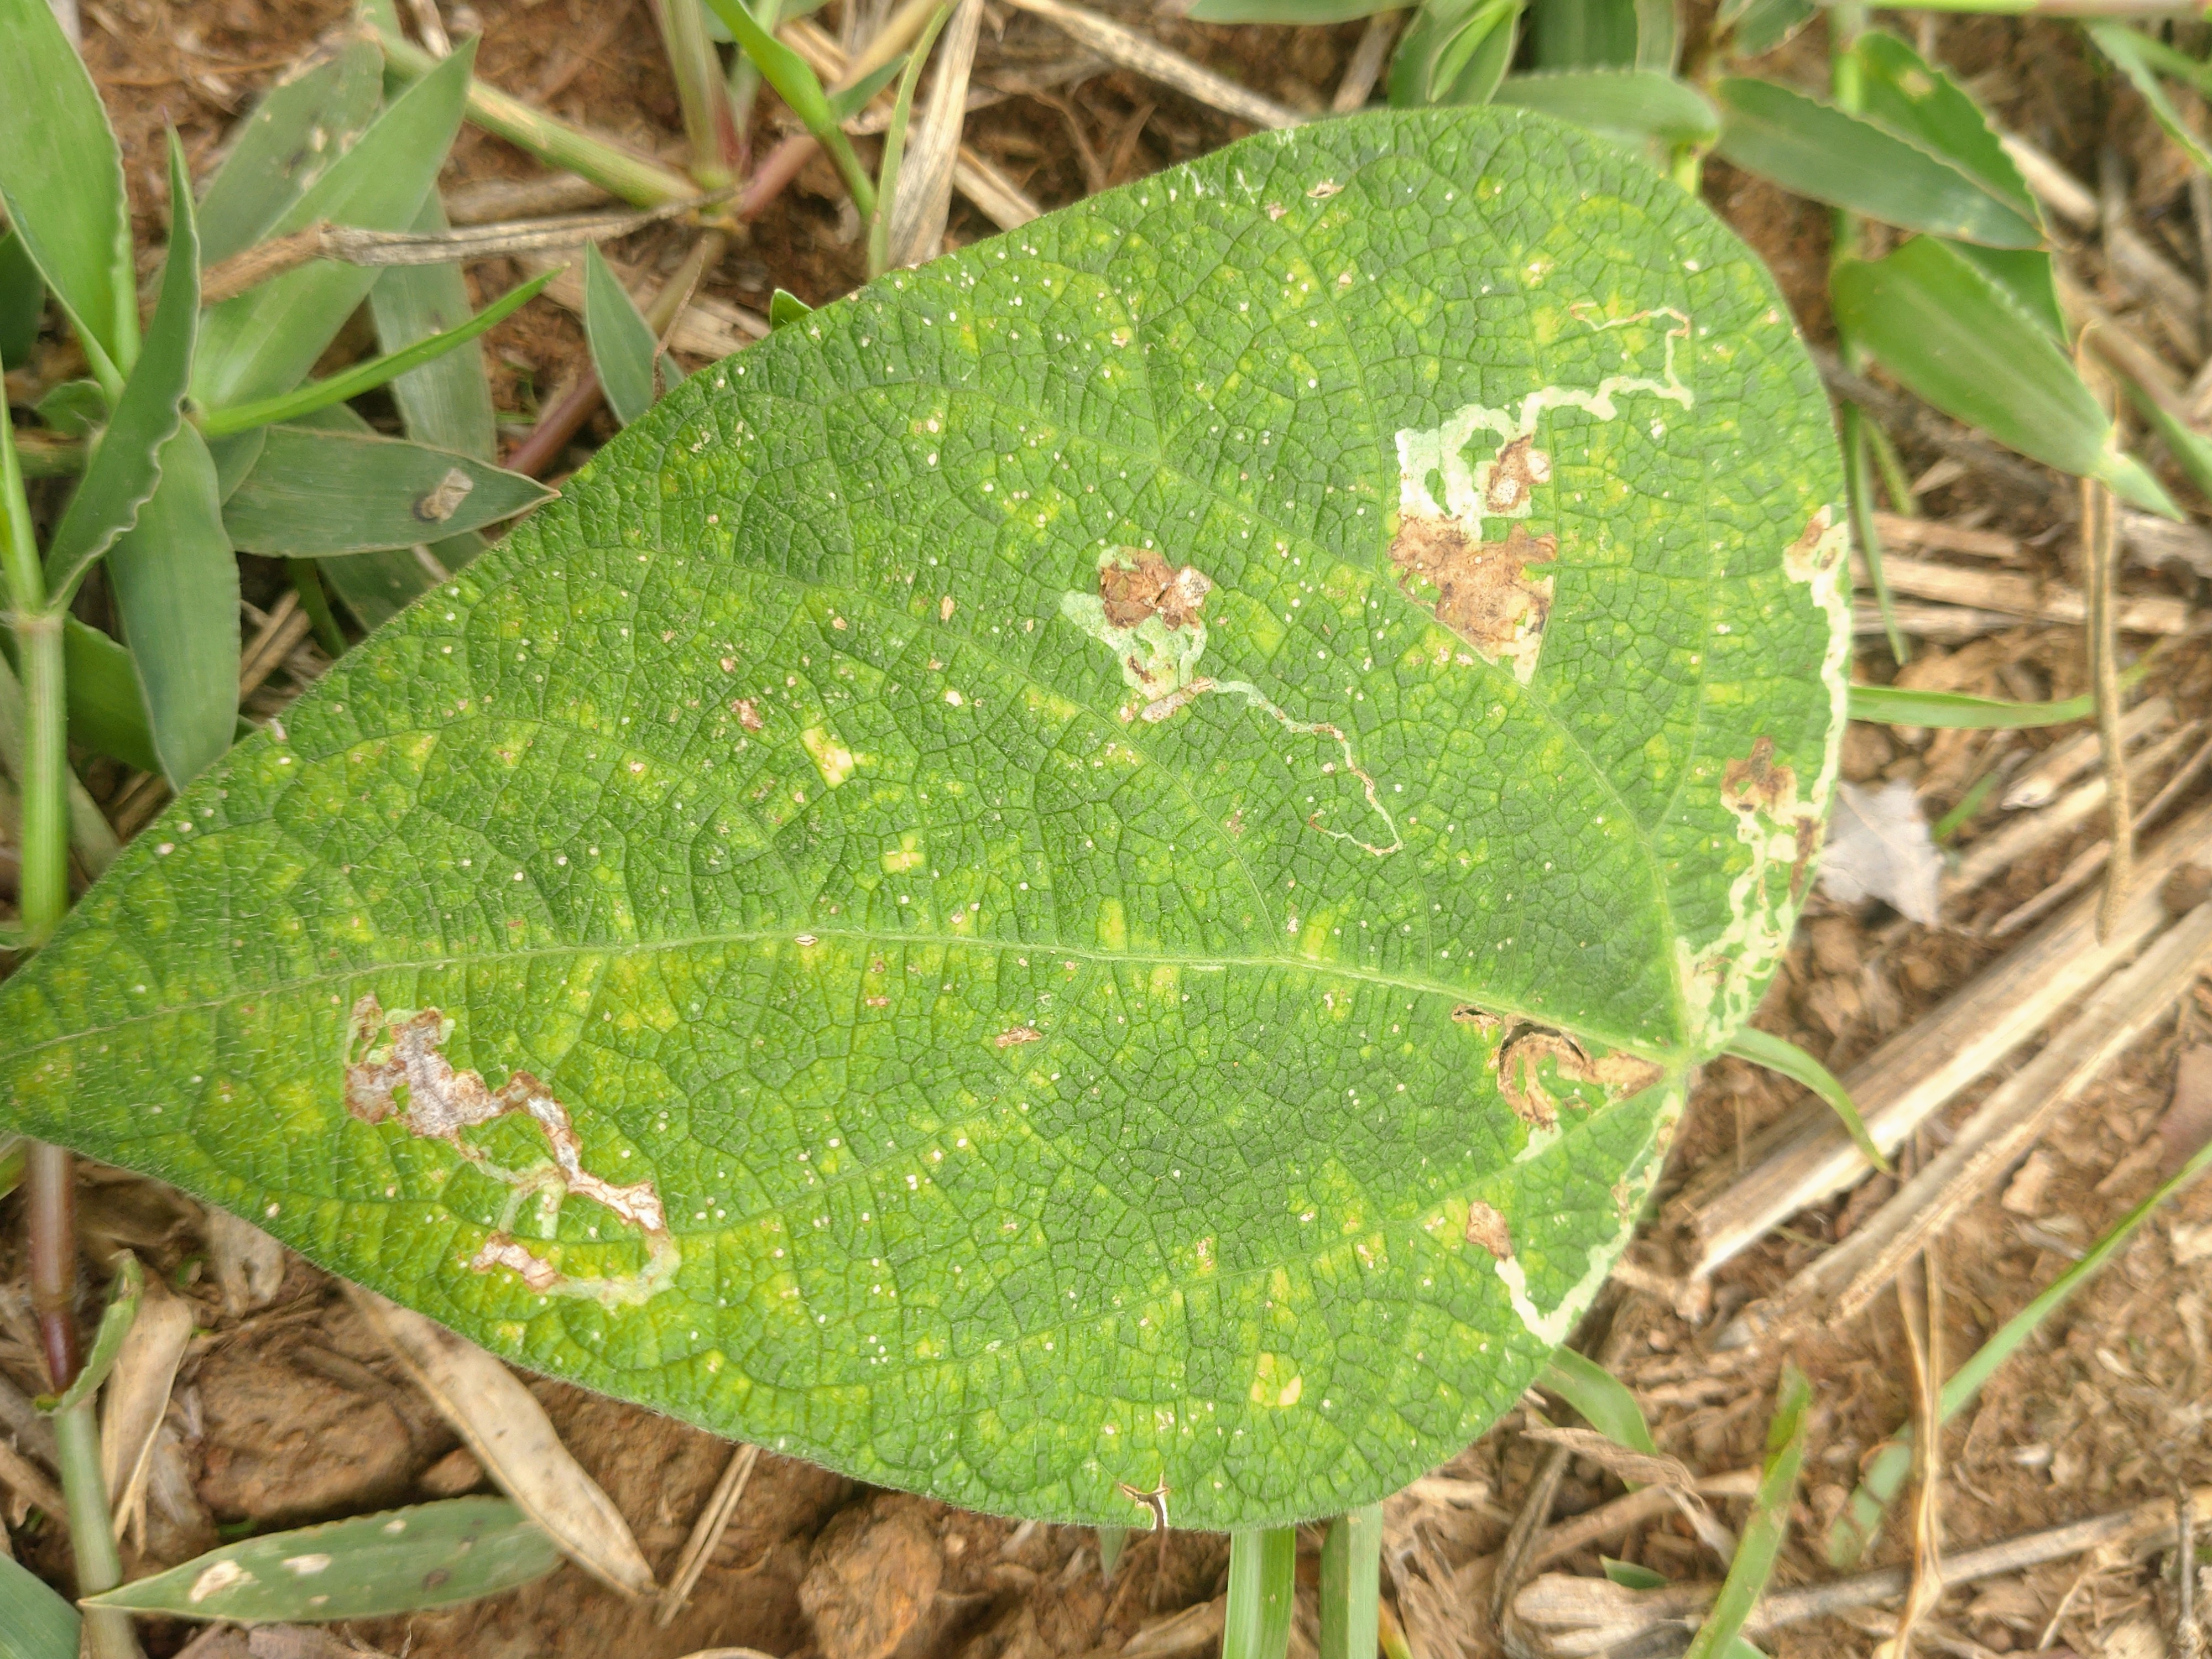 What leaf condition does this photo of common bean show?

rust
